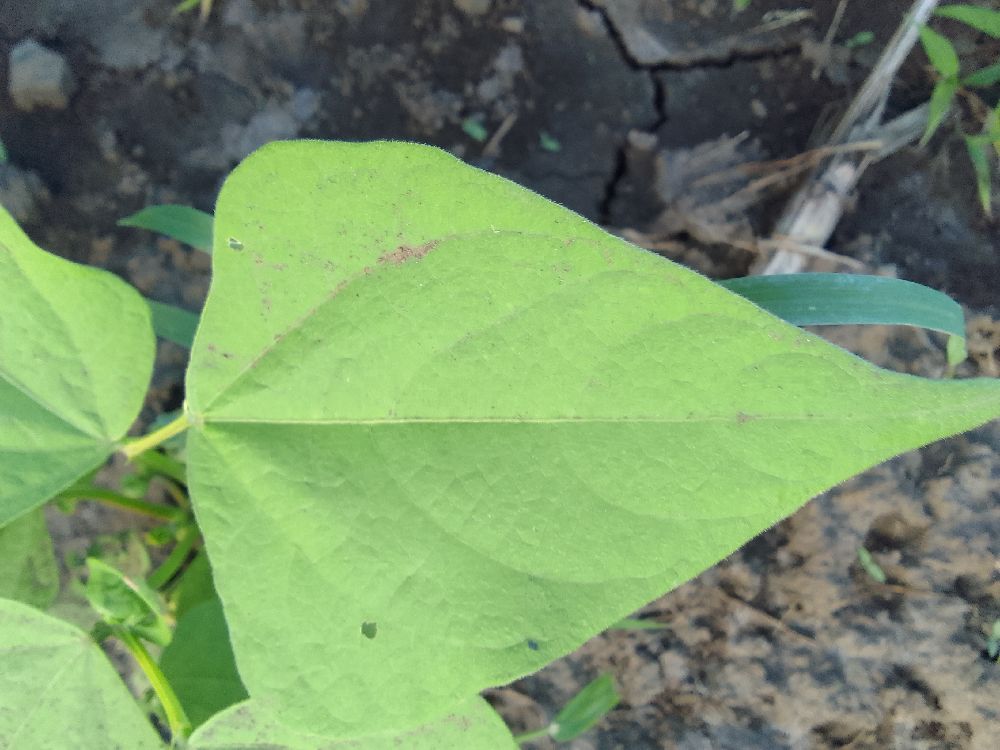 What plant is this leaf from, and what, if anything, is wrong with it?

common bean, healthy
